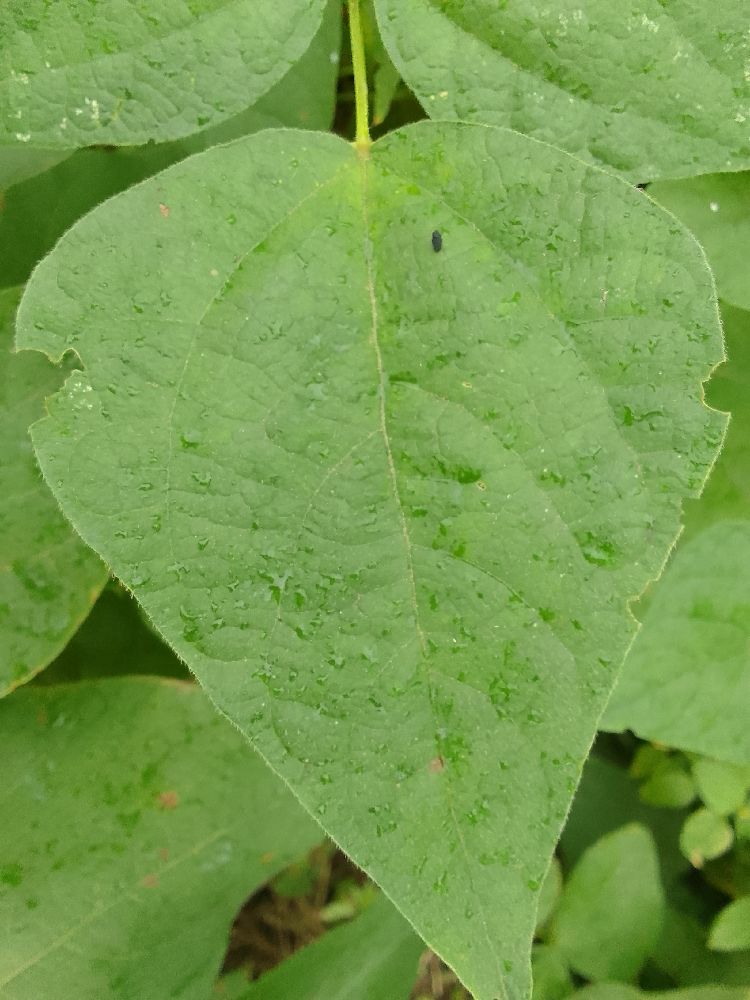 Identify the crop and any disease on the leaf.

common bean, healthy
